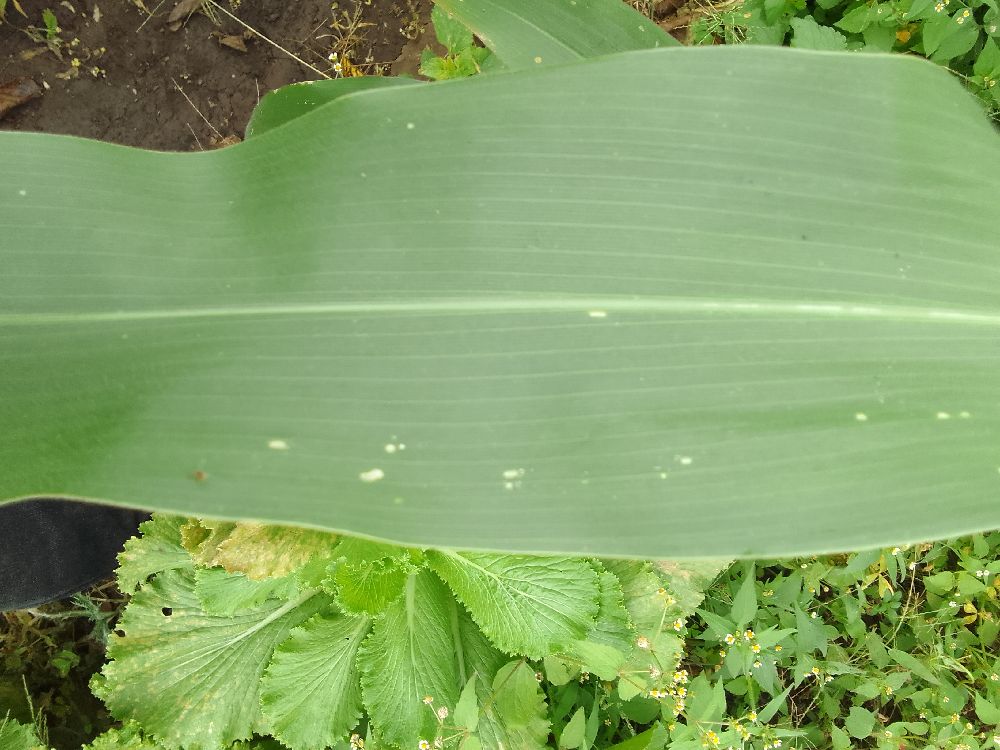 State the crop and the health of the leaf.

maize, healthy
